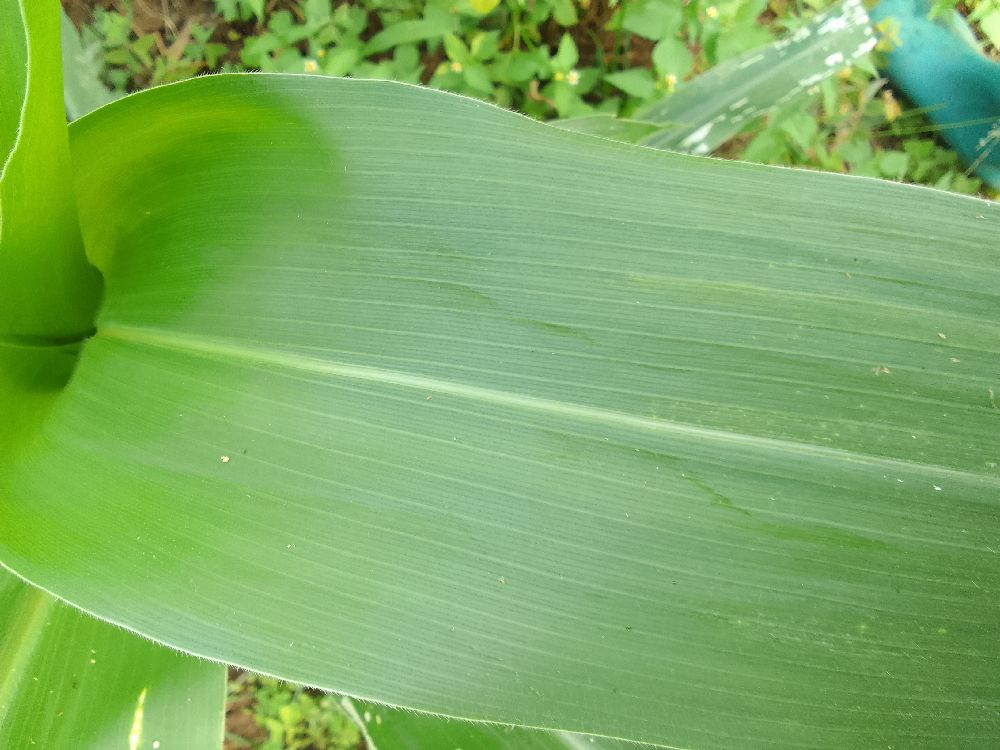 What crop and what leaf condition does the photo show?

maize, healthy
